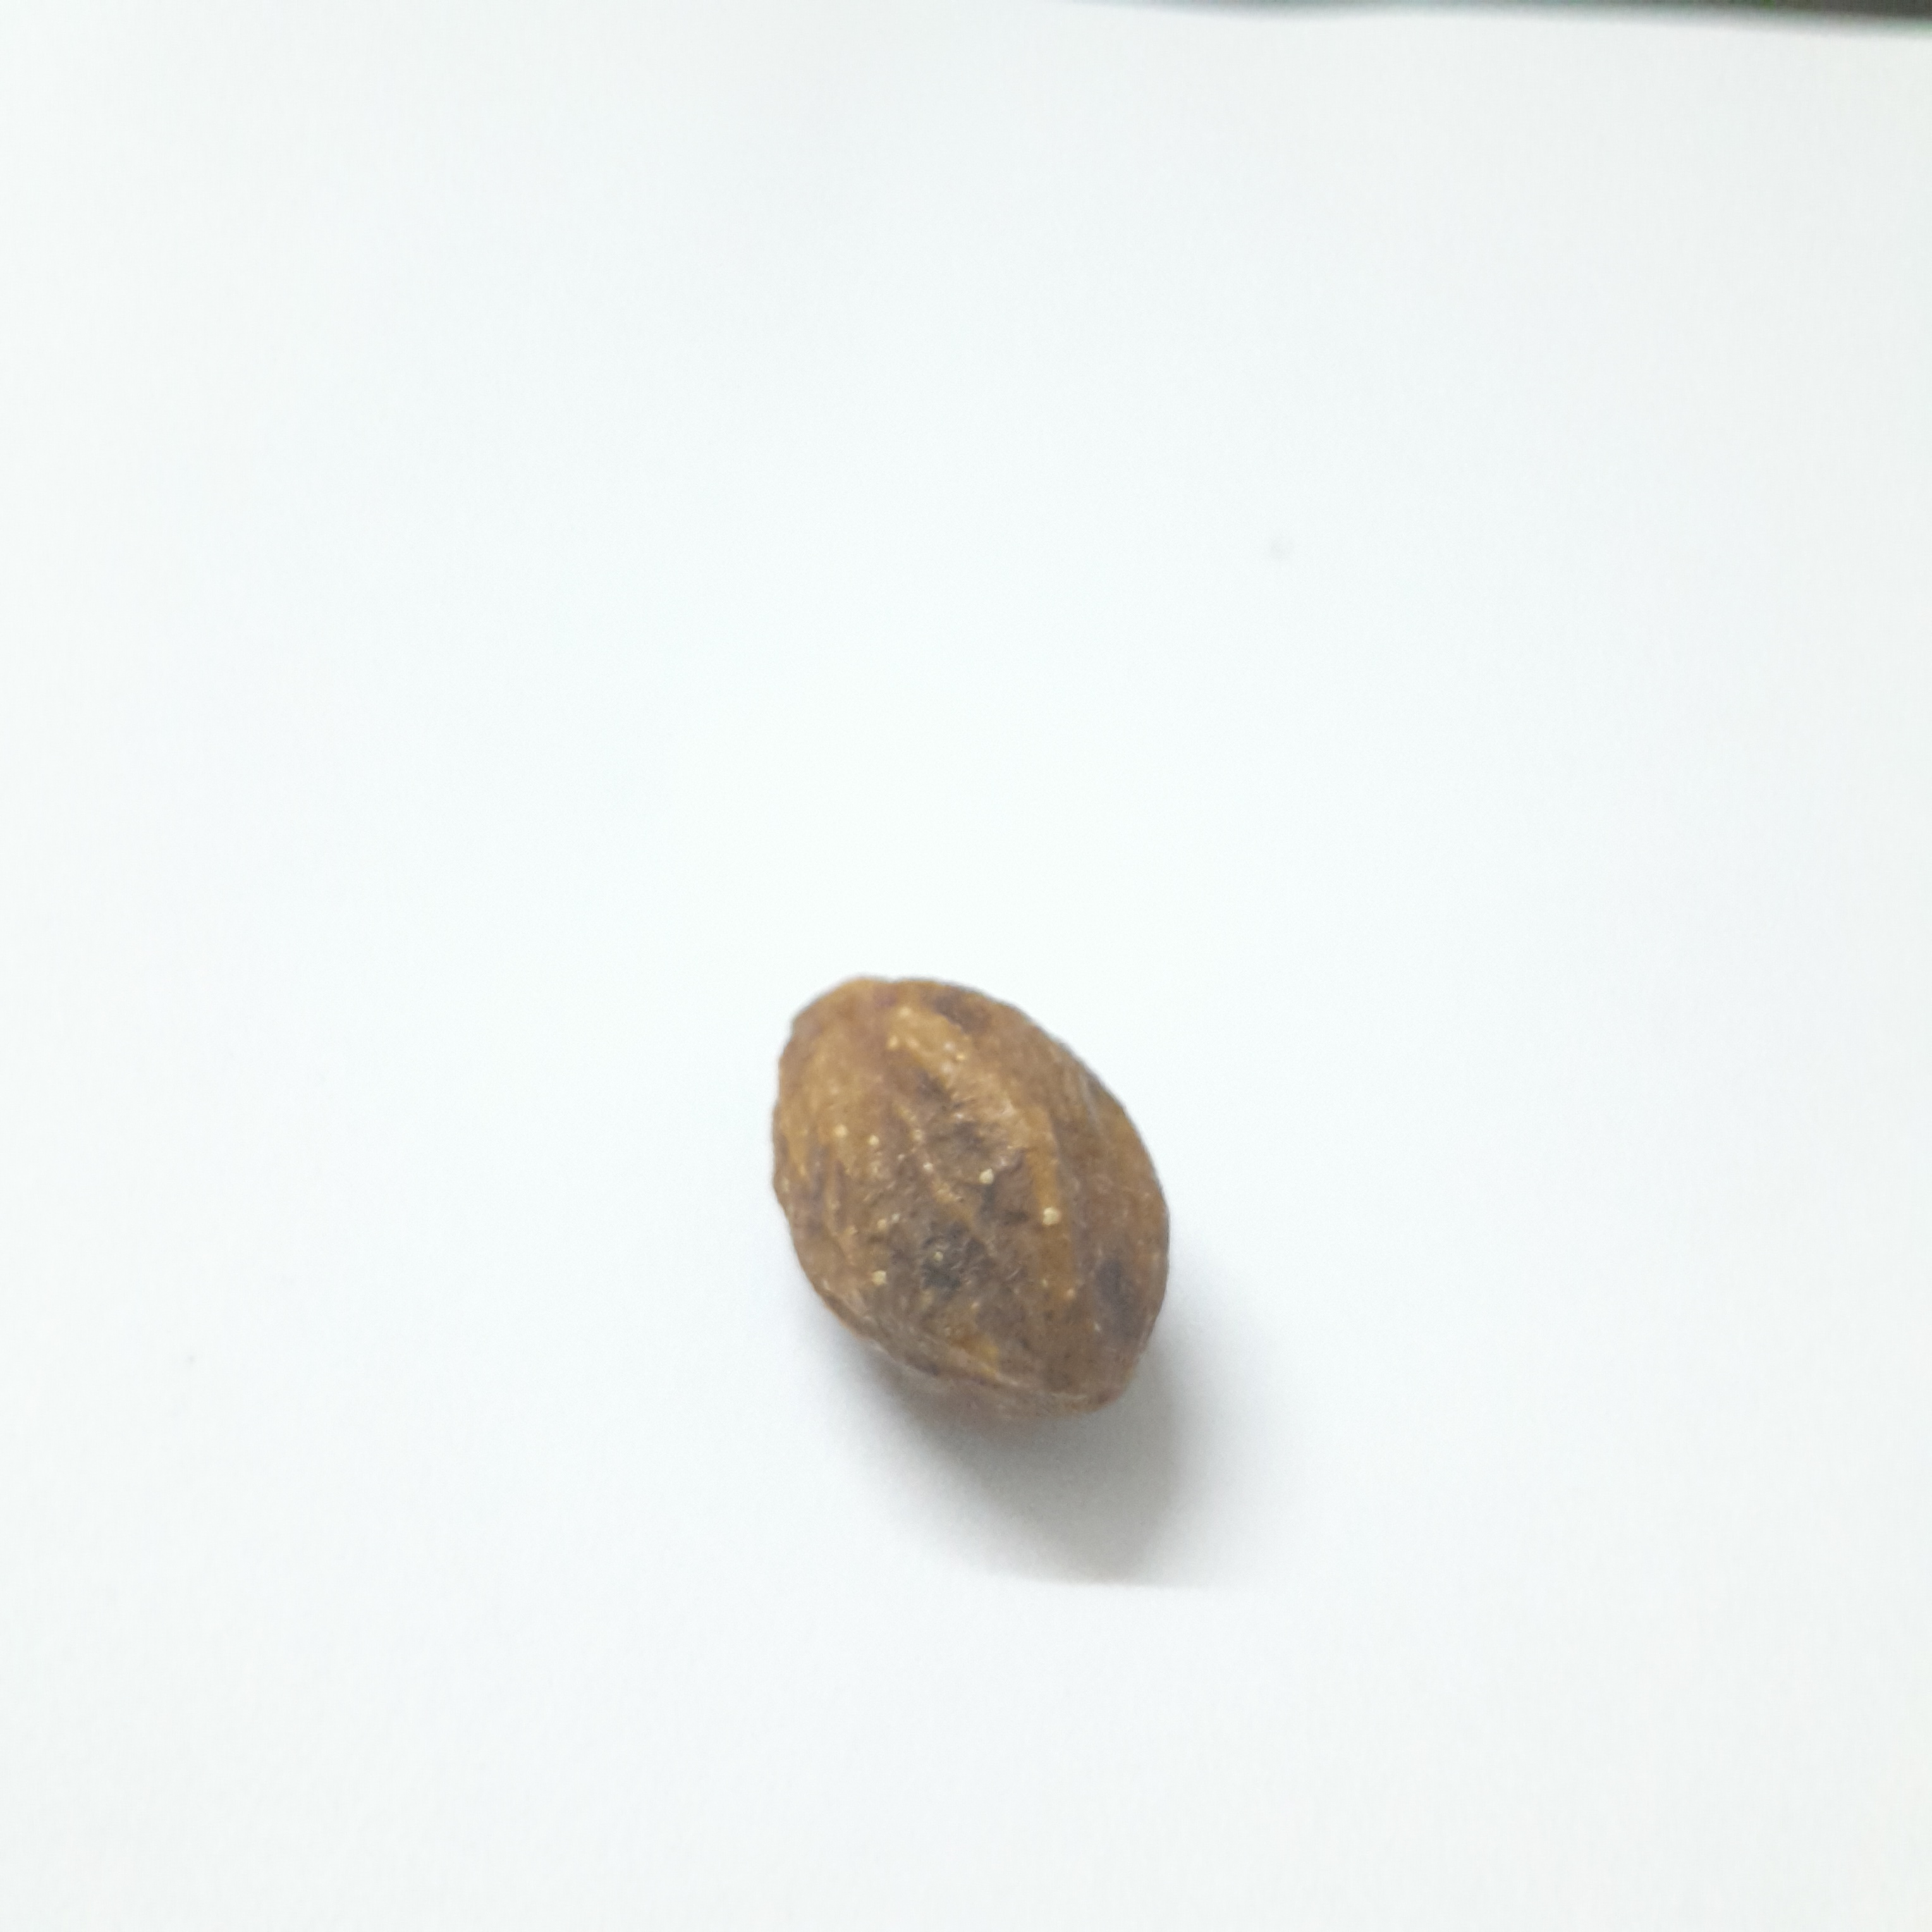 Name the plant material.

hirdaa
